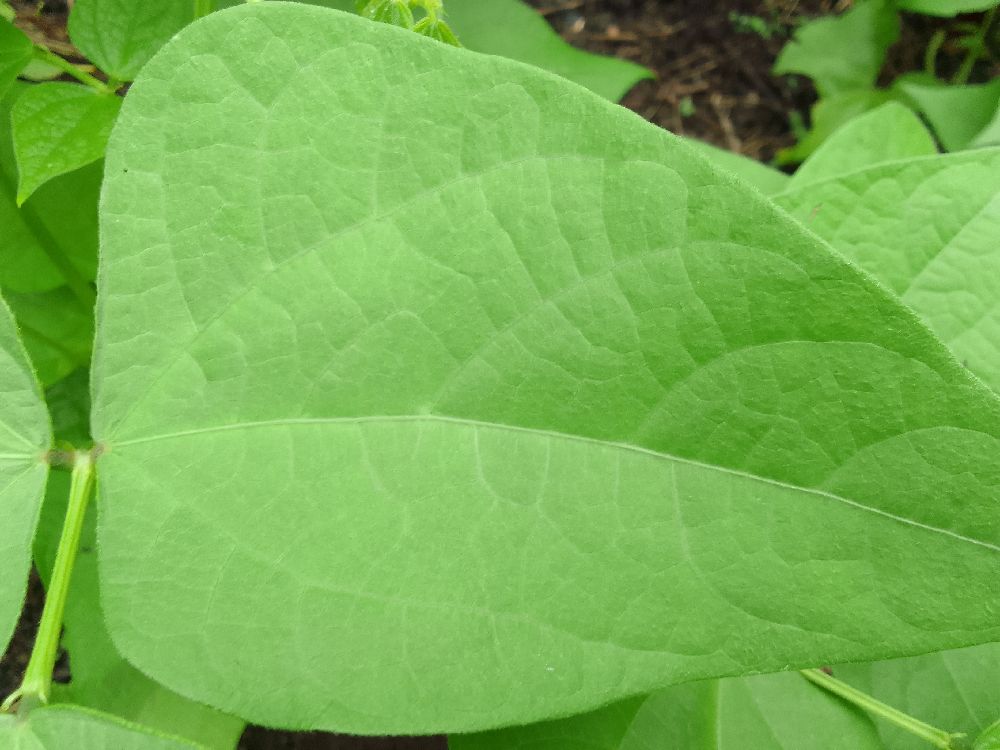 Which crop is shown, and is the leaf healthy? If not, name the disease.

common bean, healthy
